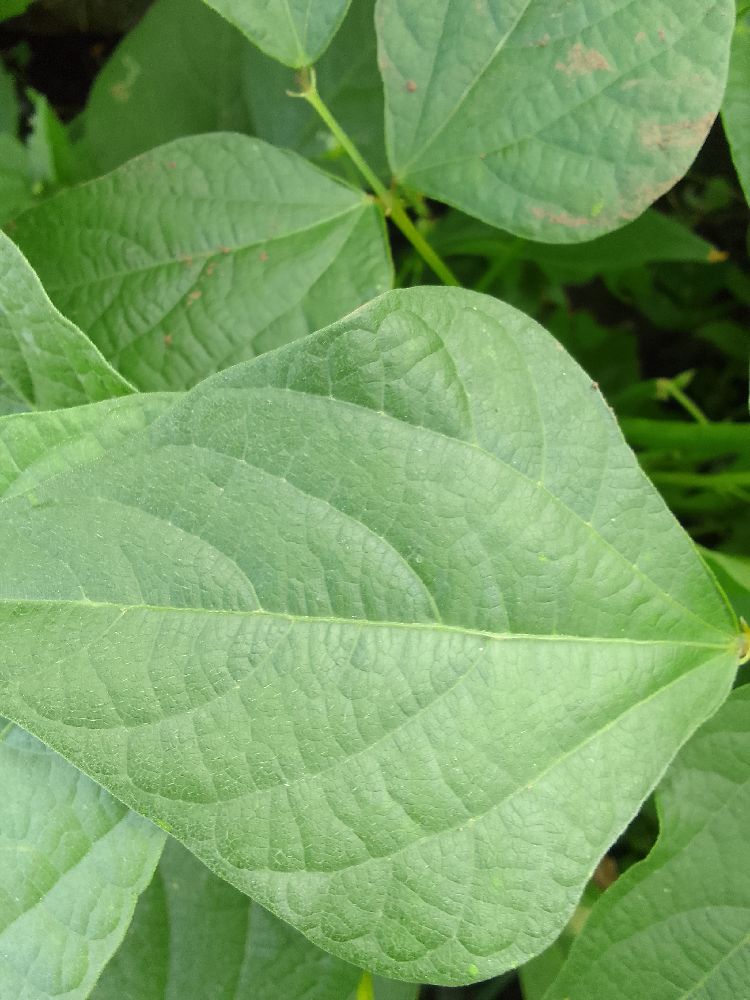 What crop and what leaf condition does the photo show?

common bean, healthy
